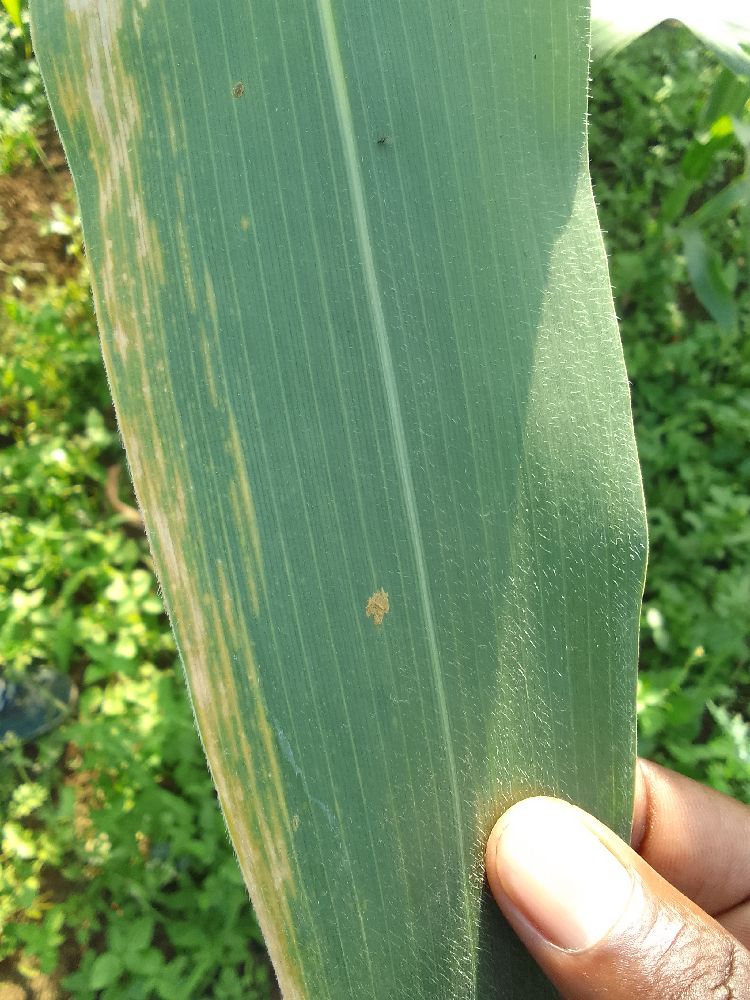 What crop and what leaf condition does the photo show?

maize, maize lethal necrosis
